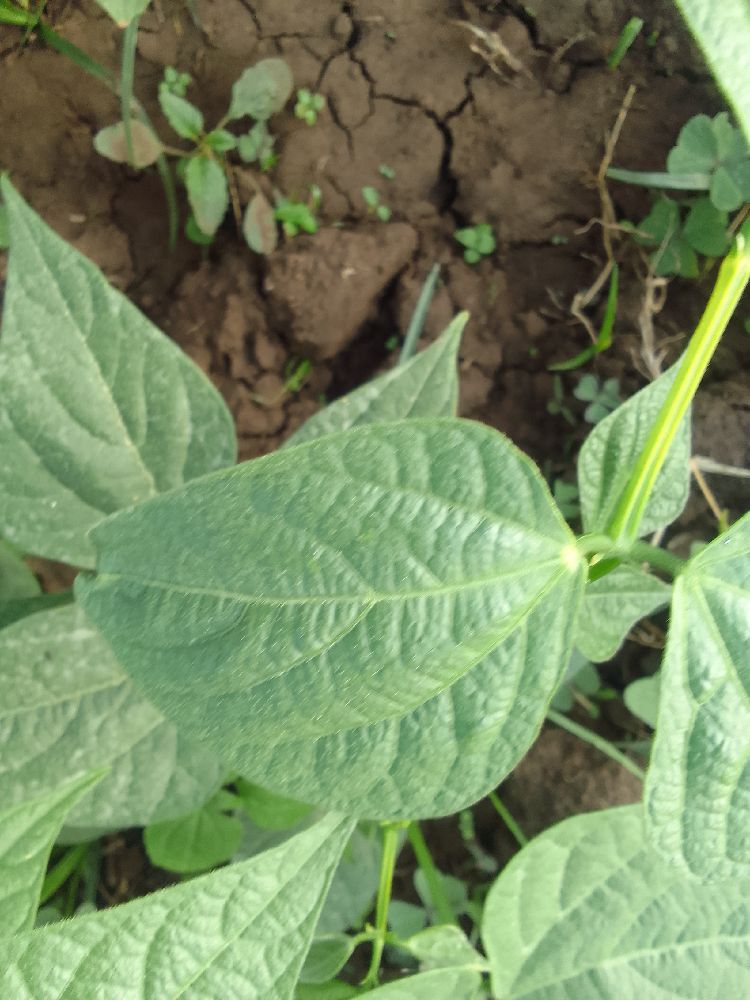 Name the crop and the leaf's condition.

common bean, healthy
